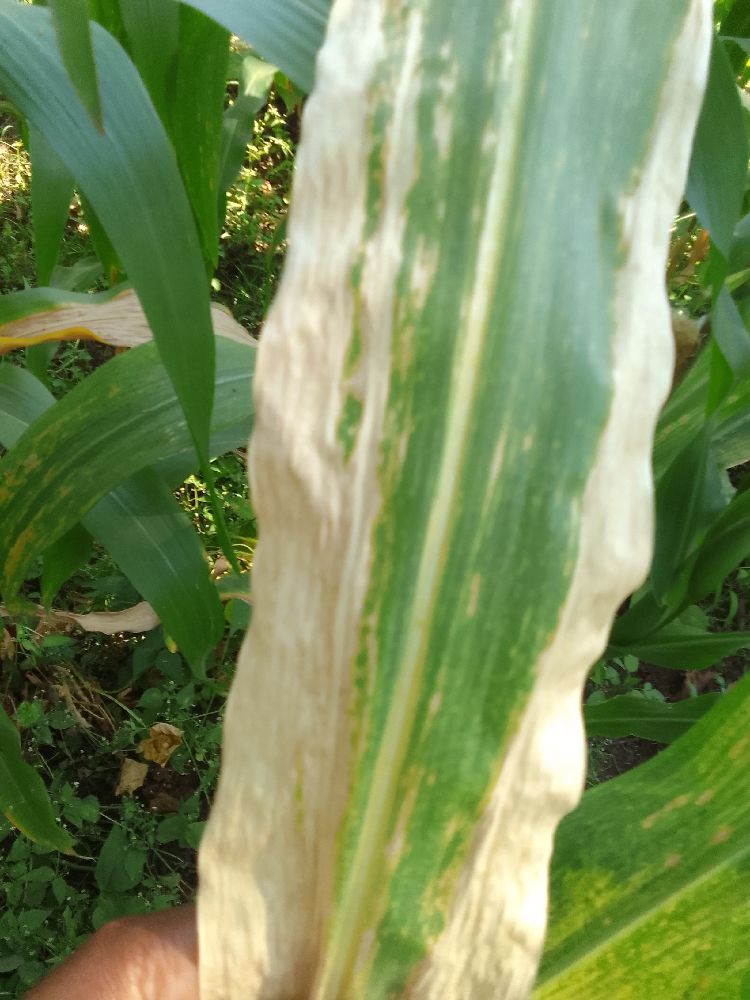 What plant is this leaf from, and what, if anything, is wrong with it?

maize, maize lethal necrosis
